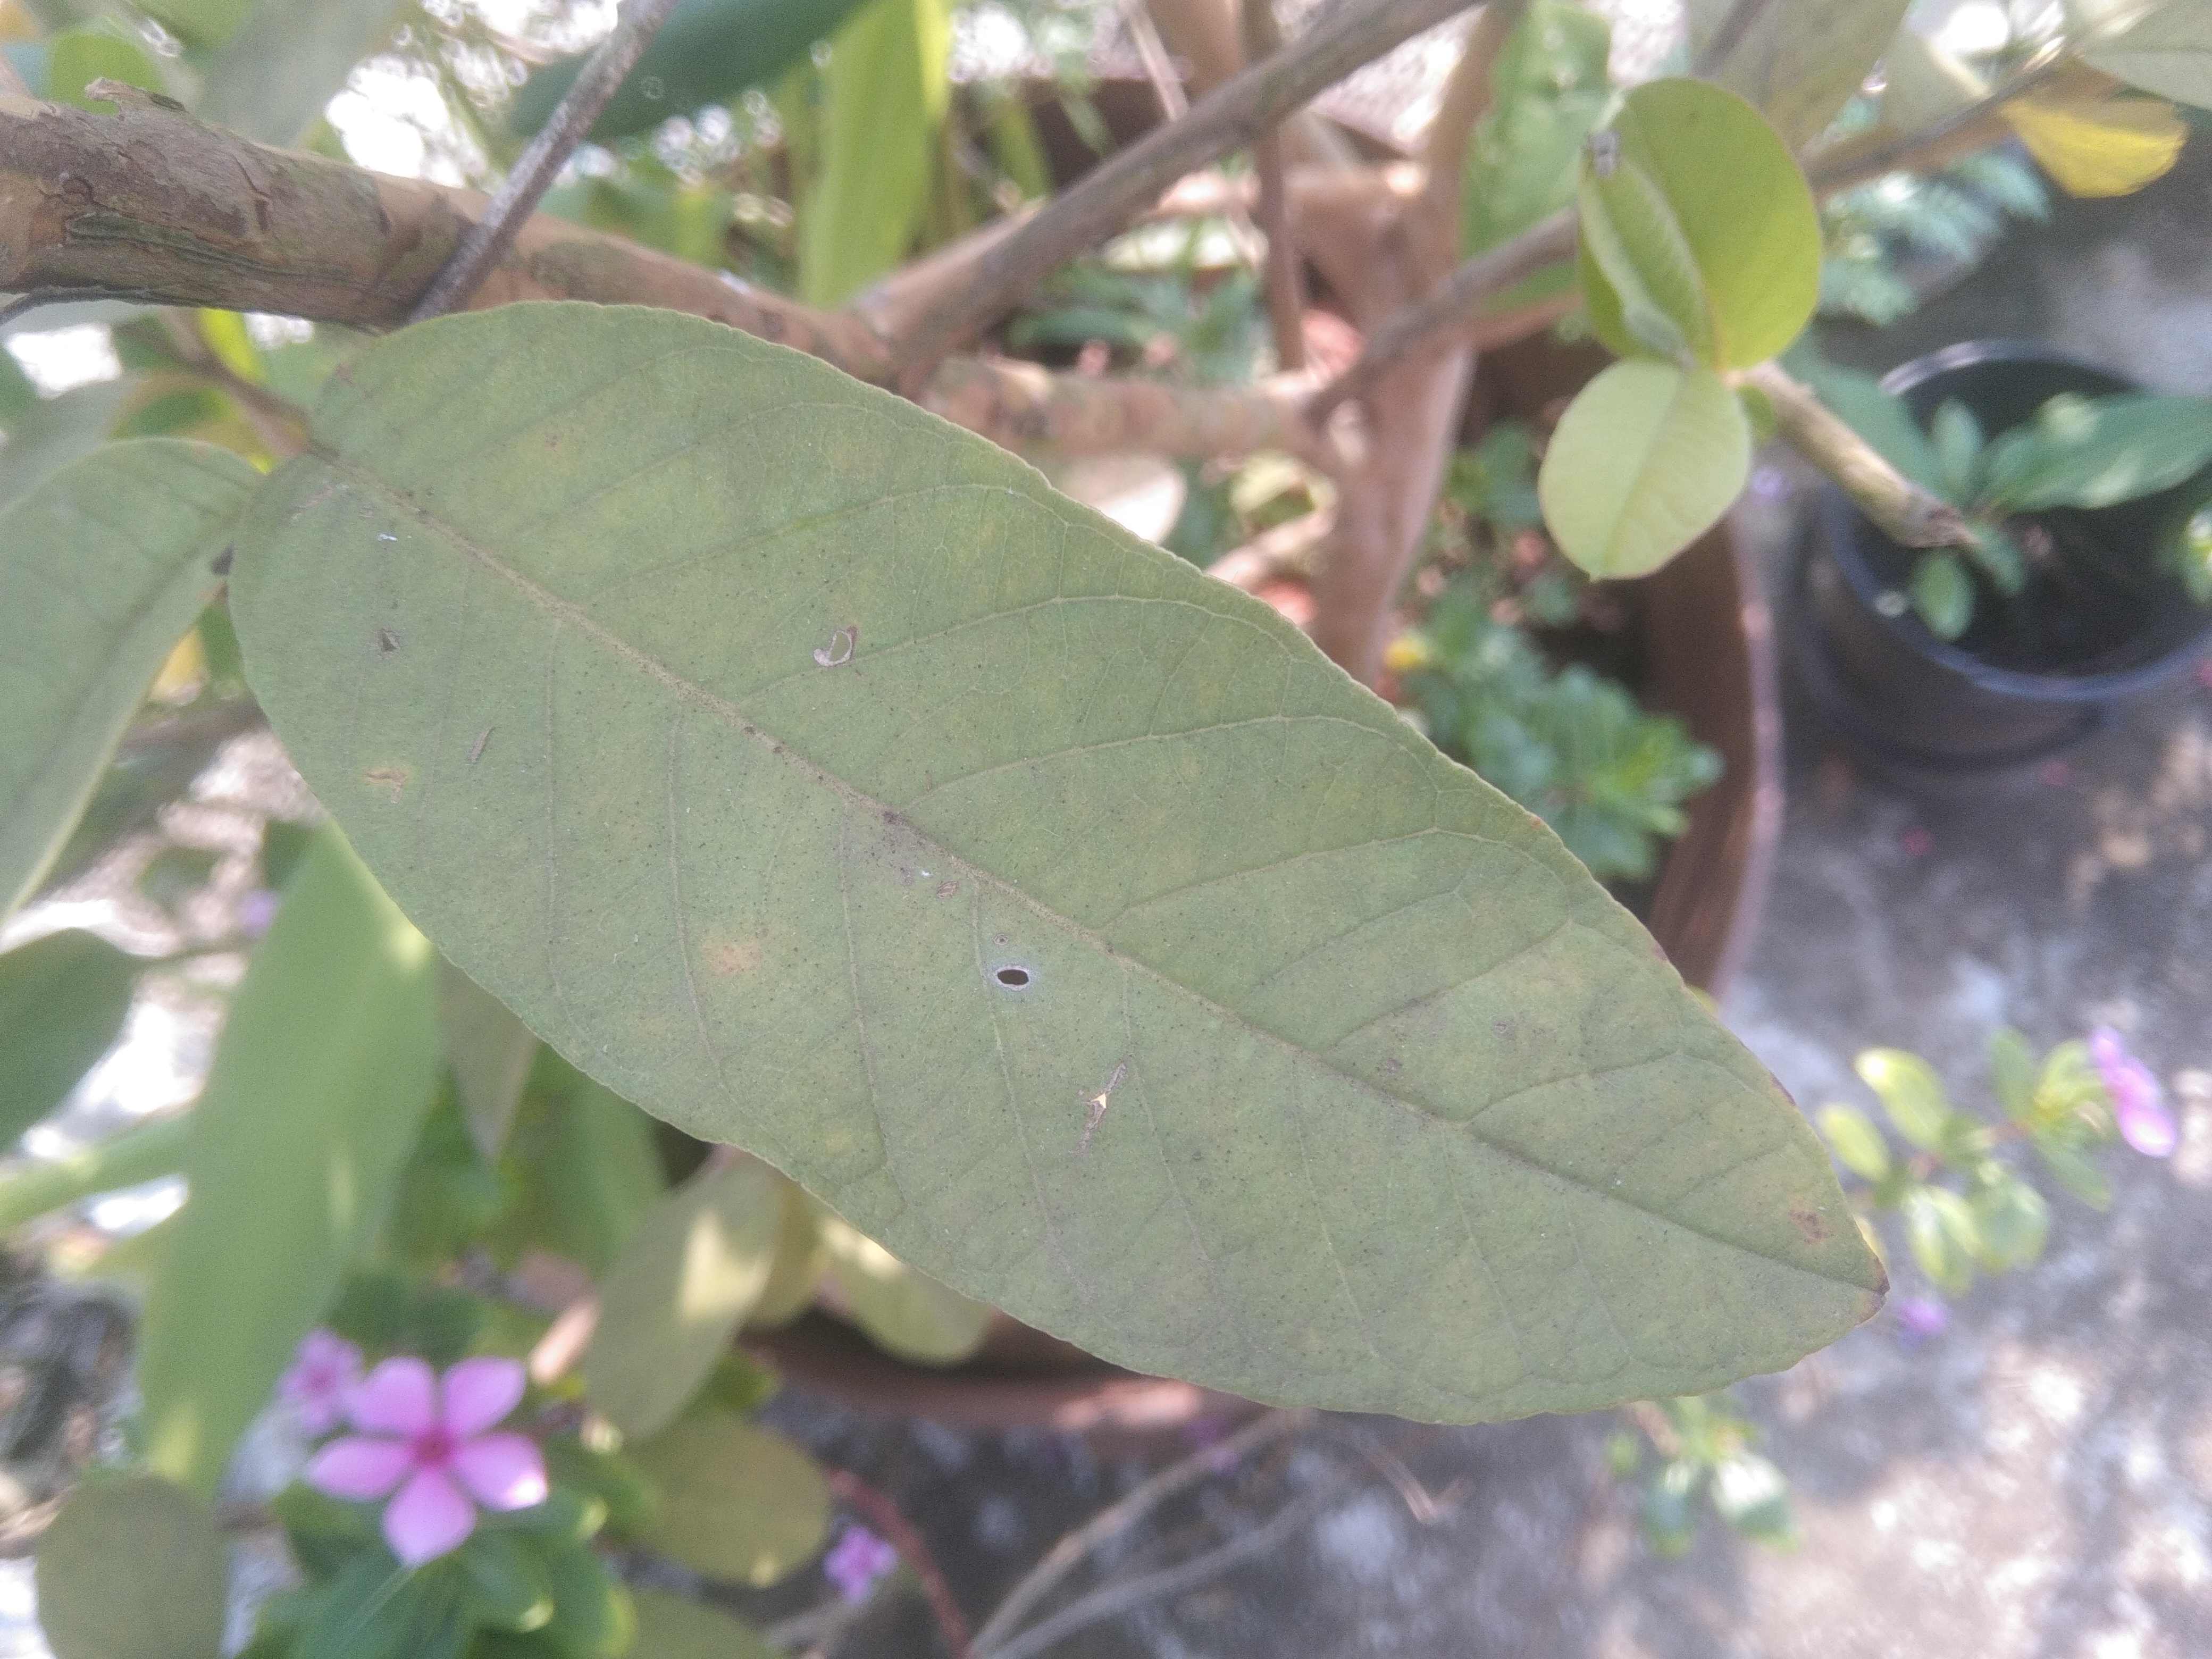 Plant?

guava
